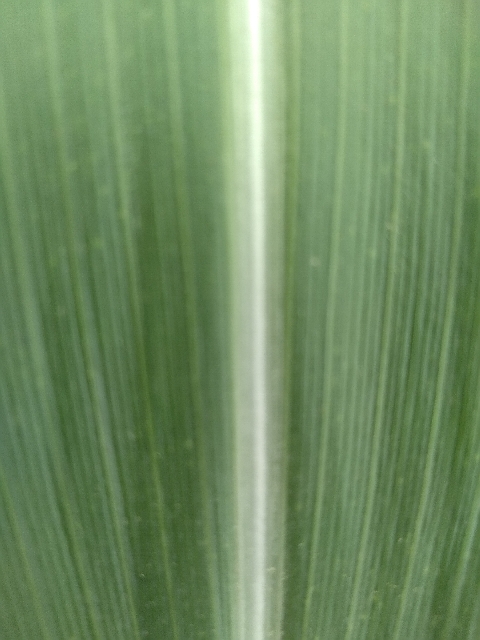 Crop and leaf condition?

maize, healthy
